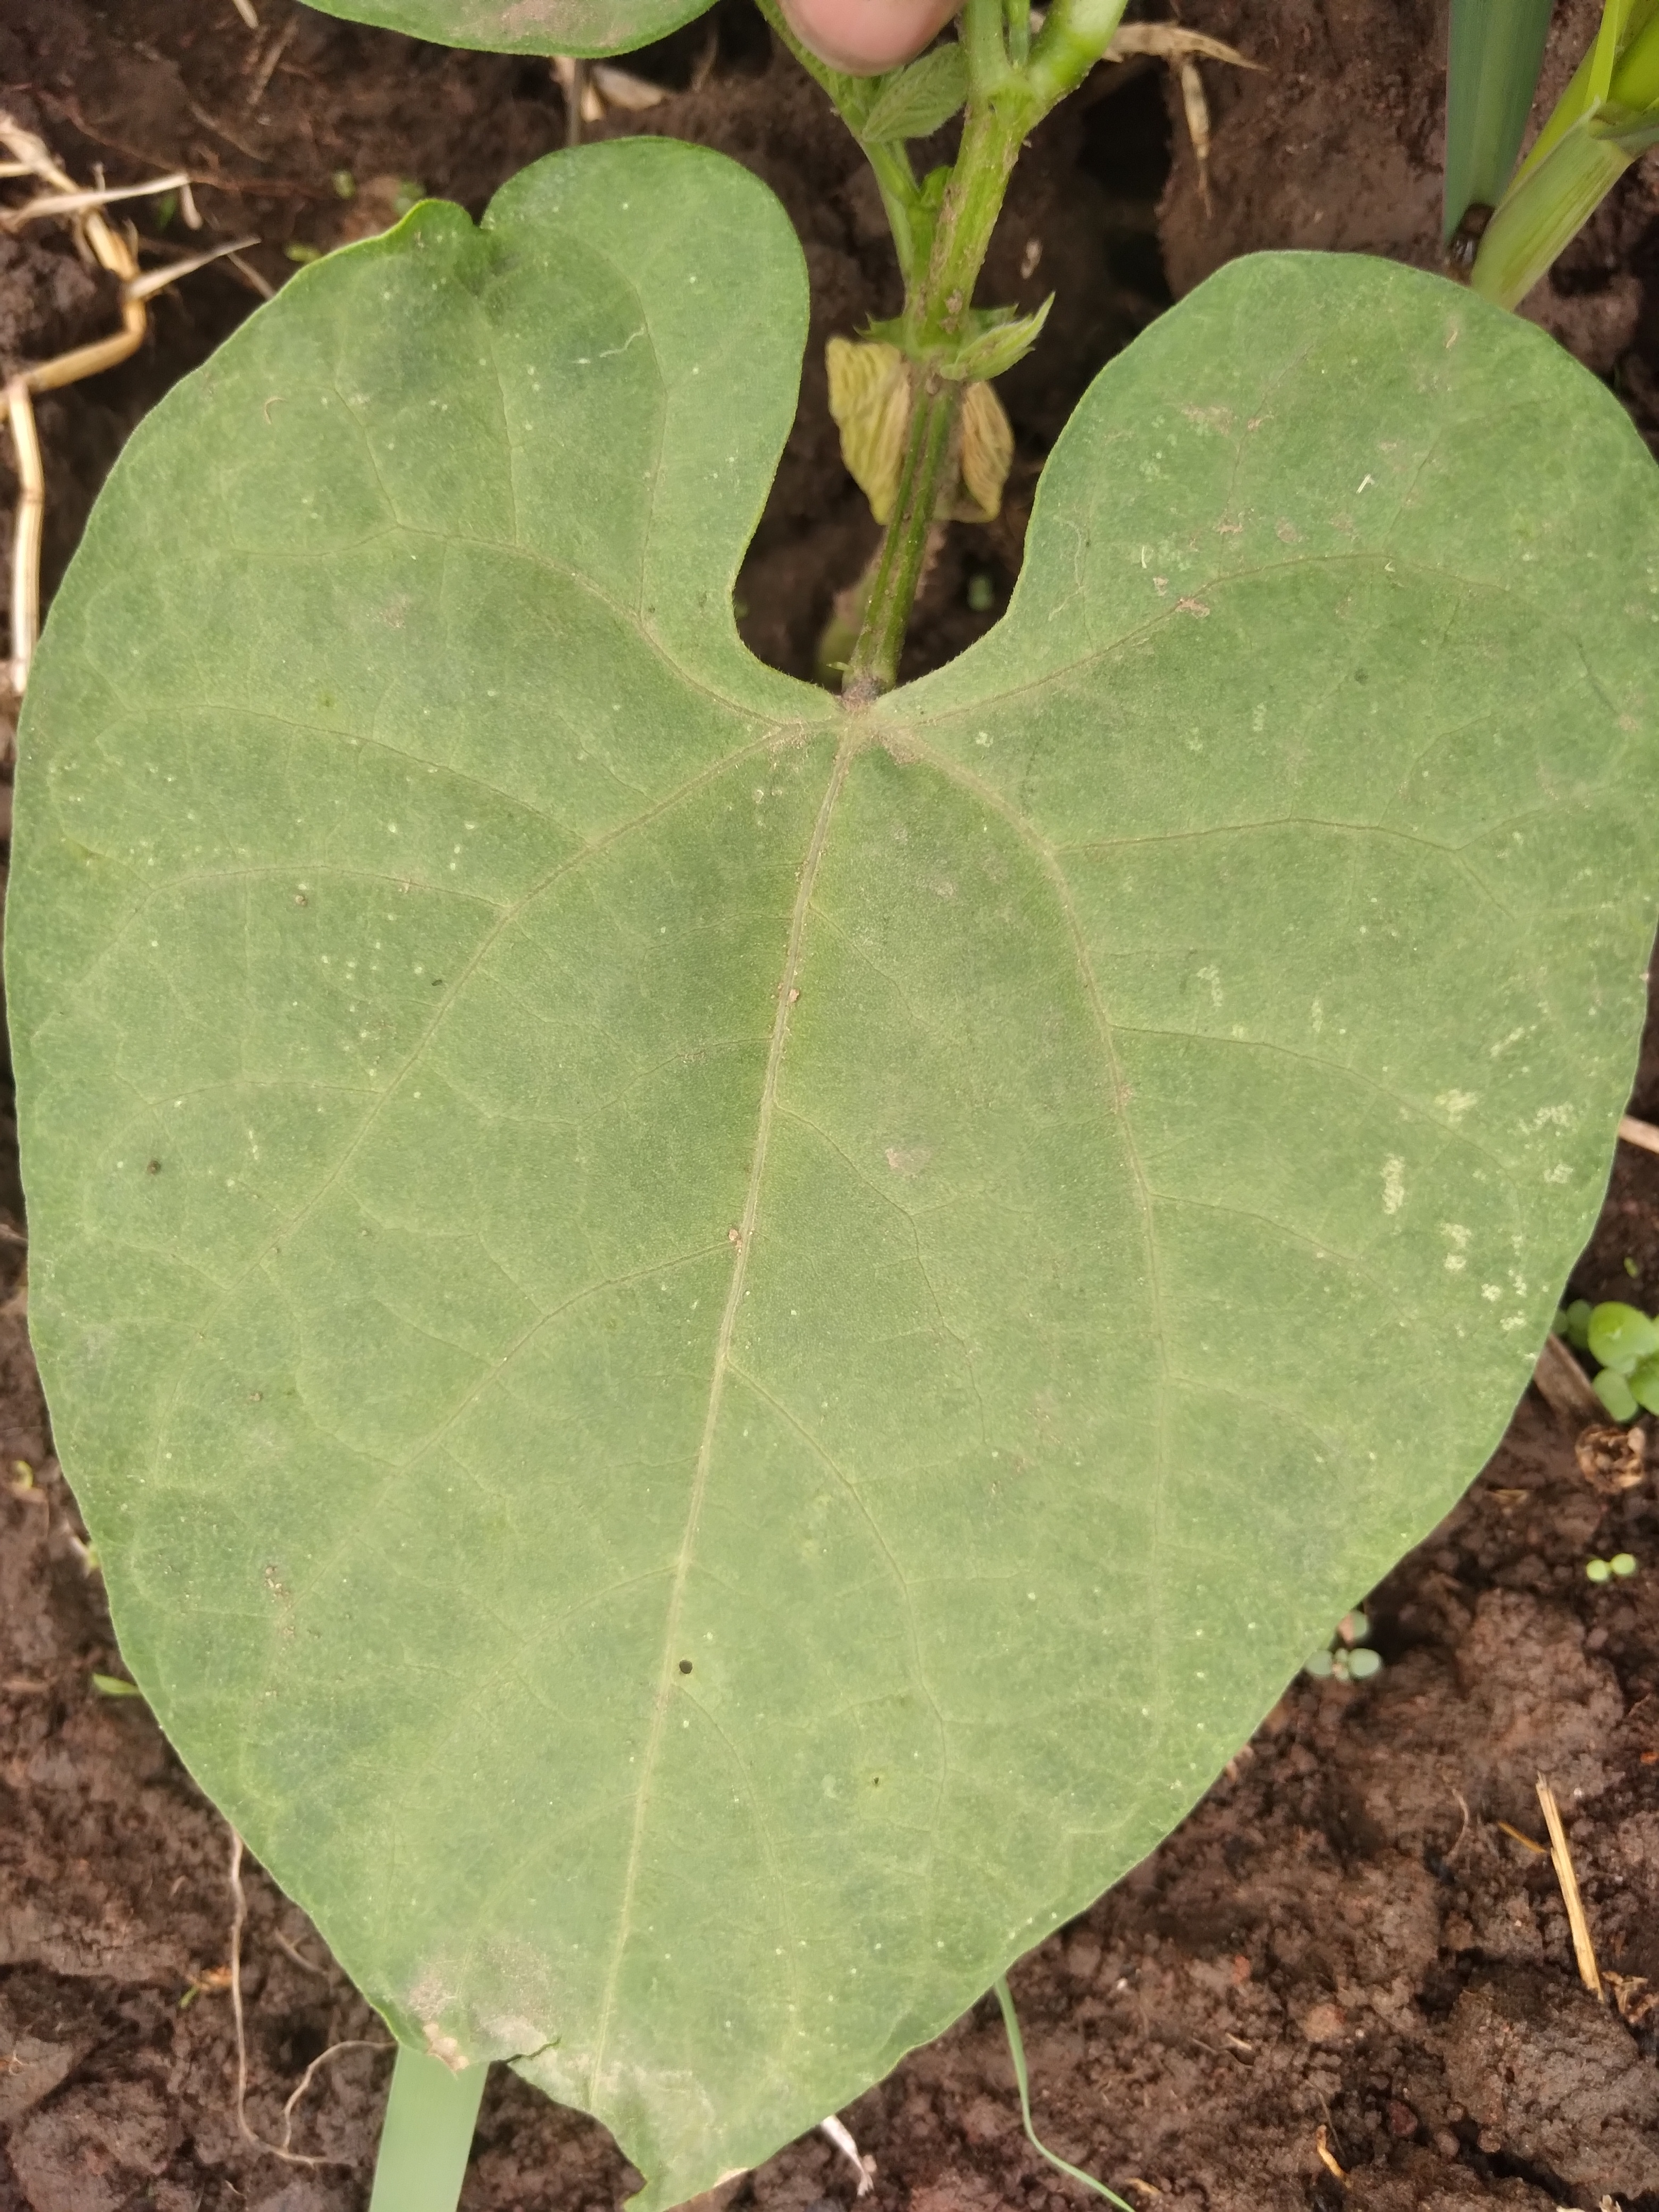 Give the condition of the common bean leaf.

healthy
